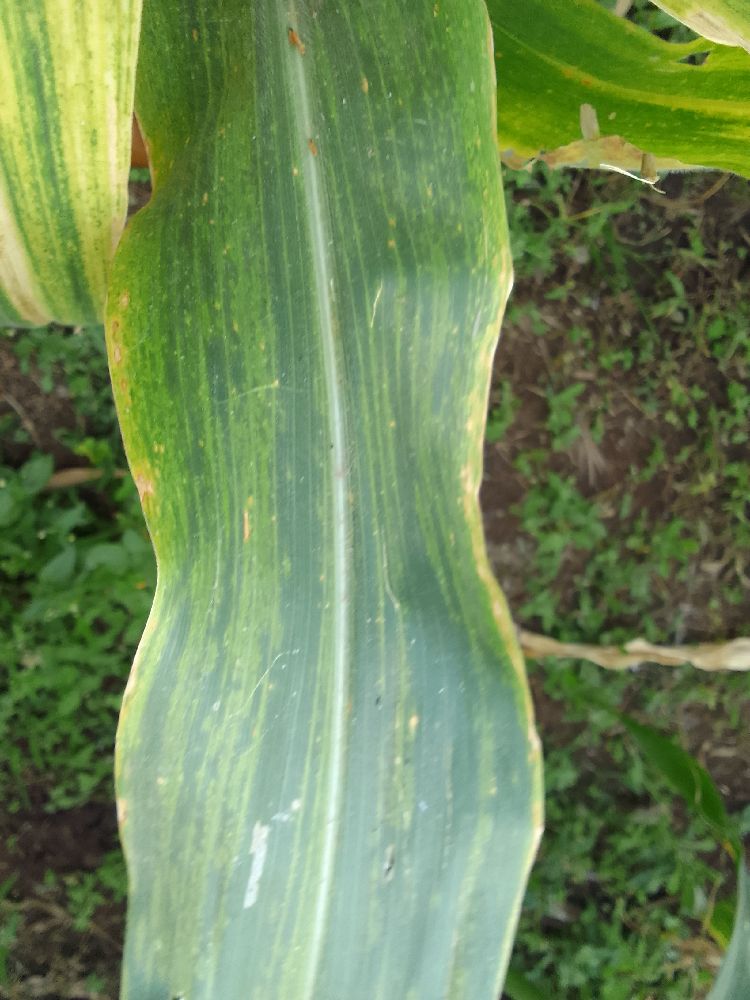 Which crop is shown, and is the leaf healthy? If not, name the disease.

maize, maize lethal necrosis
